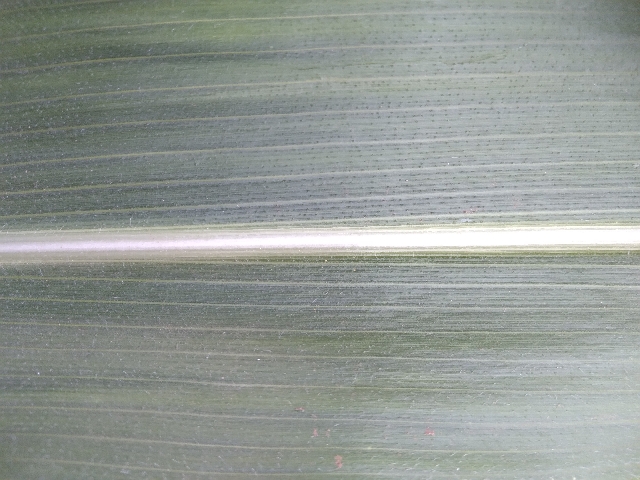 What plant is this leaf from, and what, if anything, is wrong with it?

maize, healthy
